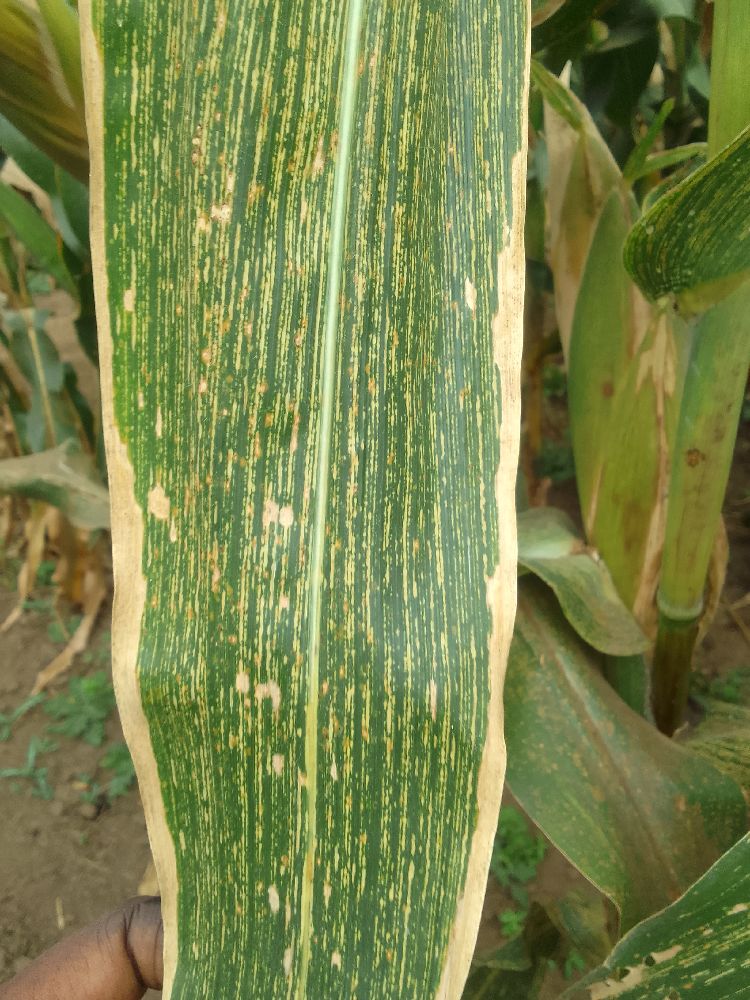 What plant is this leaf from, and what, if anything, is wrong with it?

maize, maize streak virus
